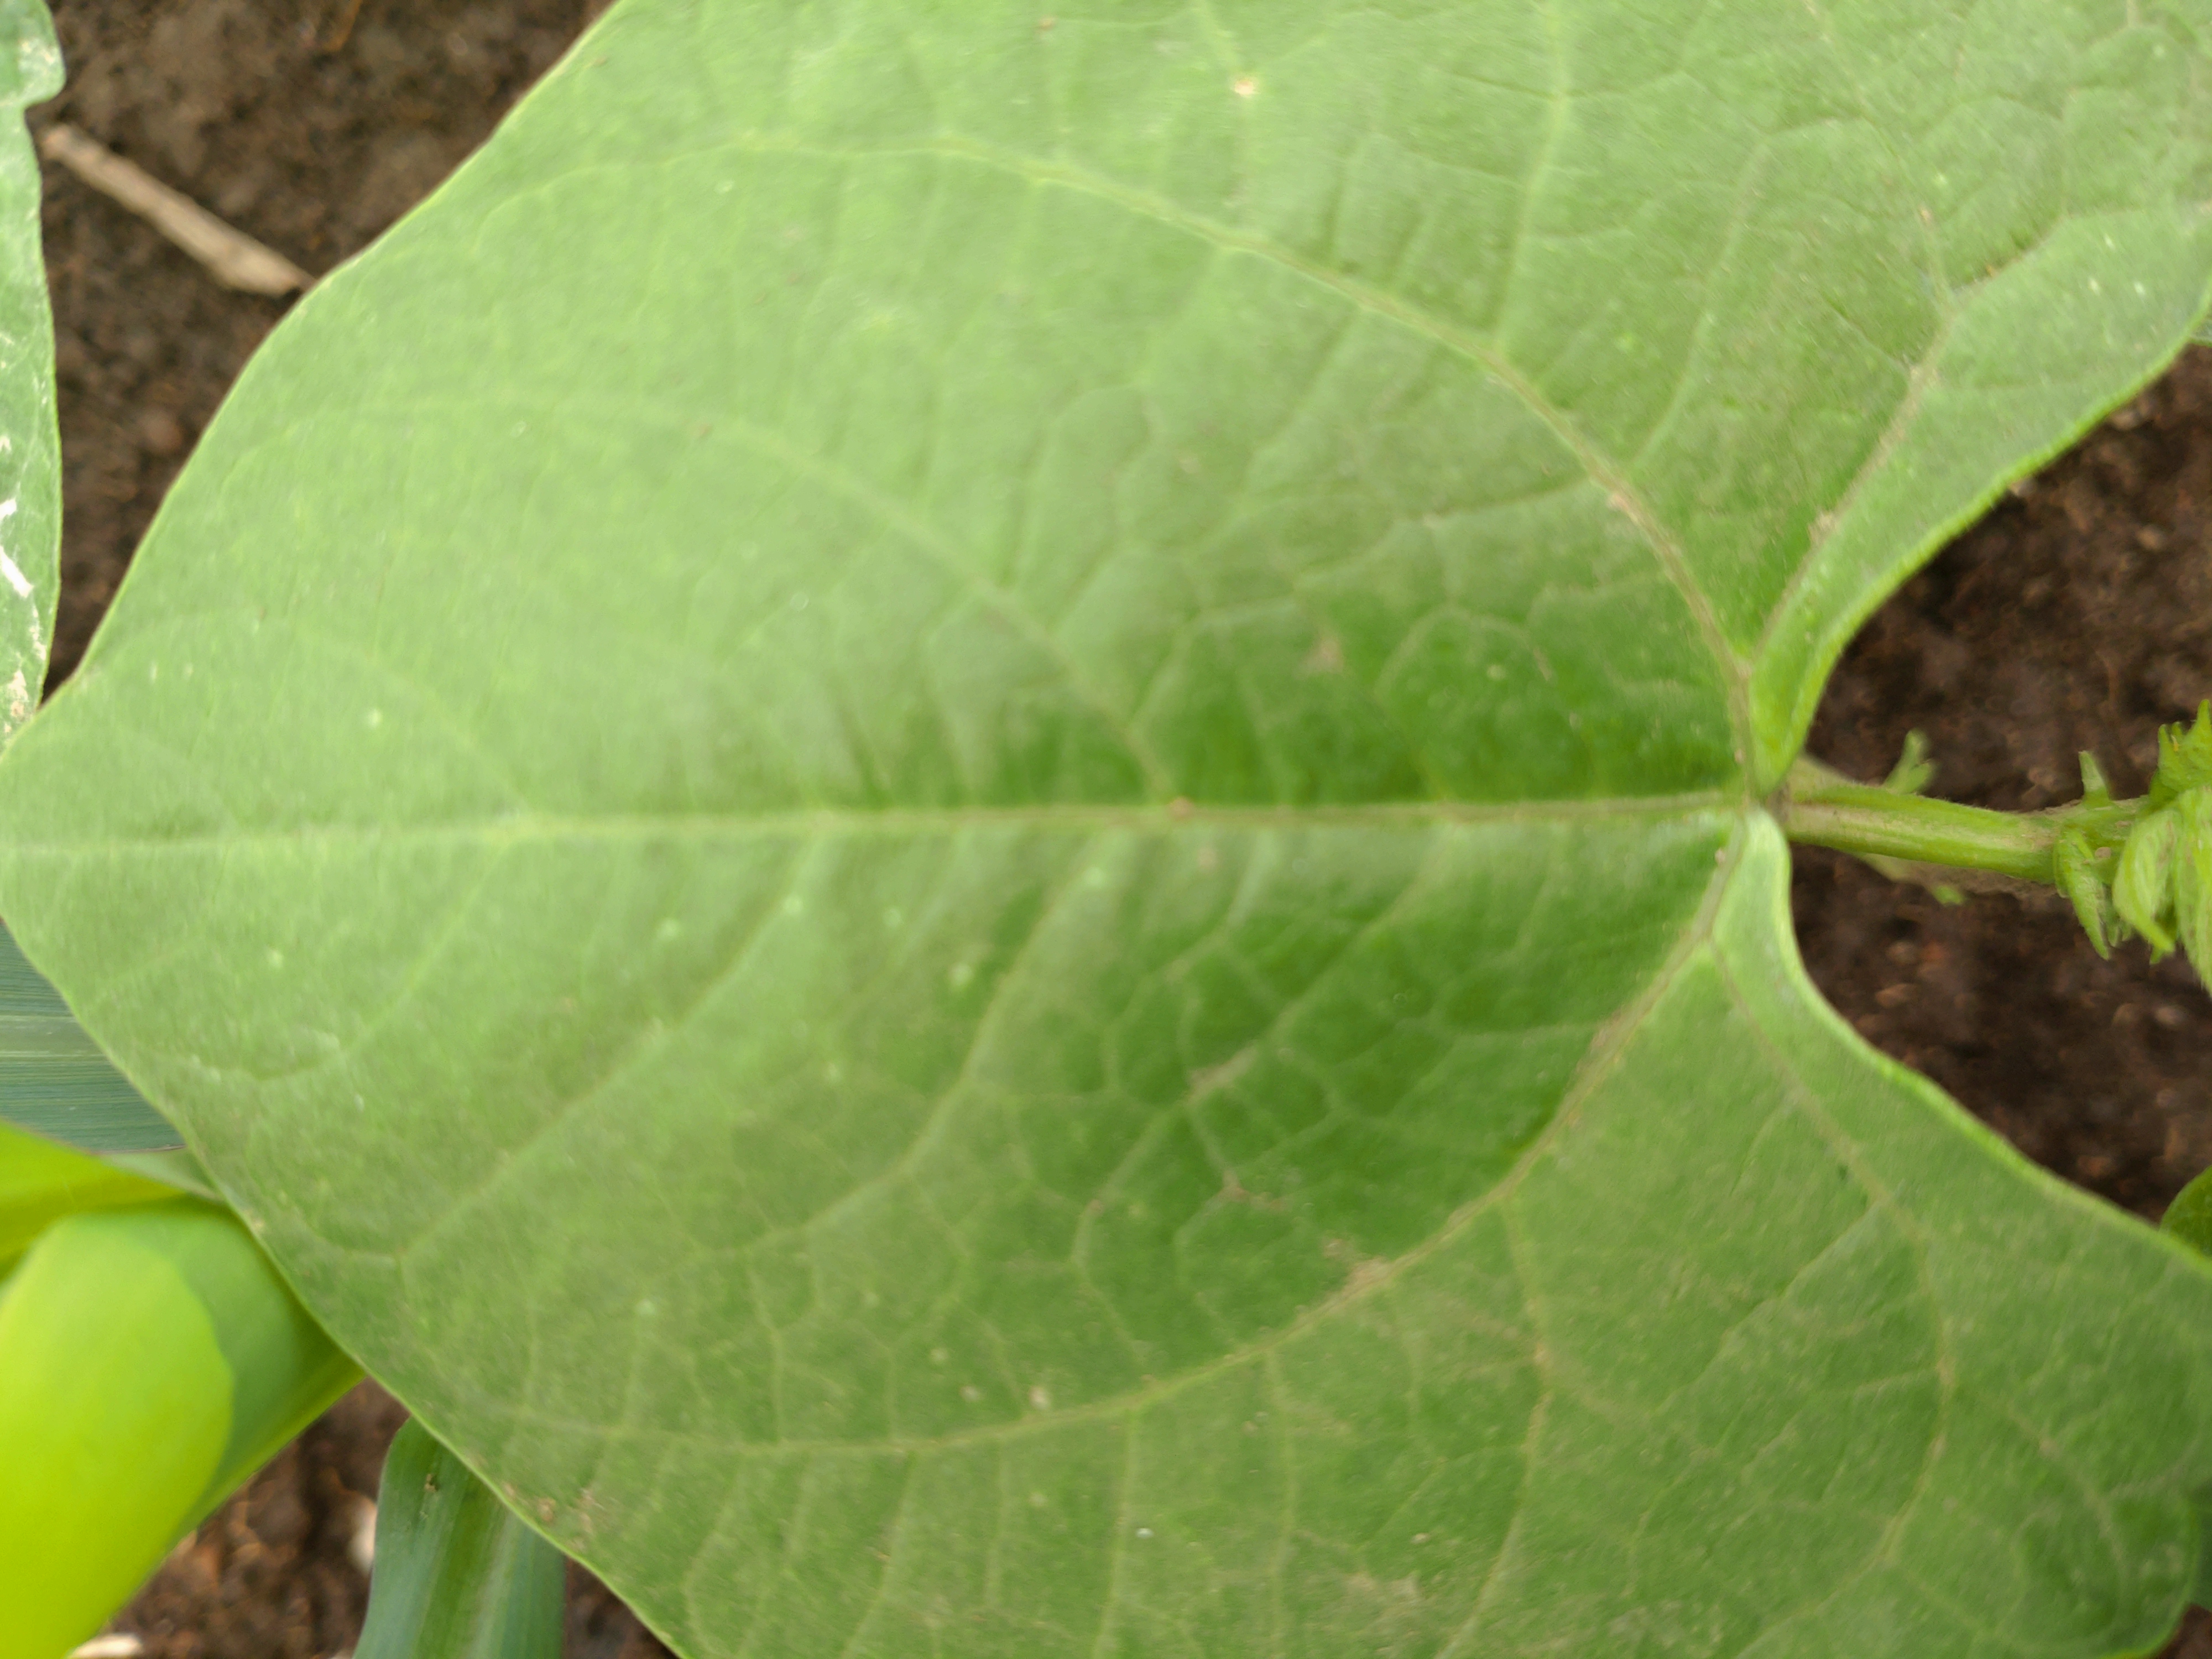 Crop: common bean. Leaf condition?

healthy
